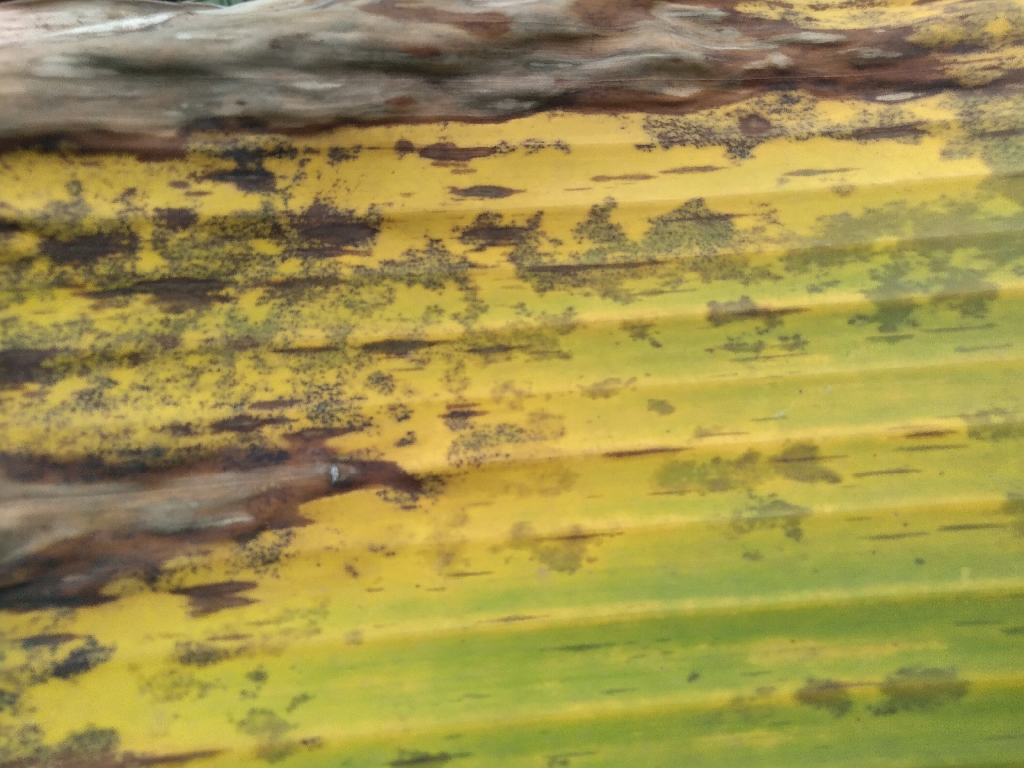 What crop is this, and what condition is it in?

banana, black sigatoka
